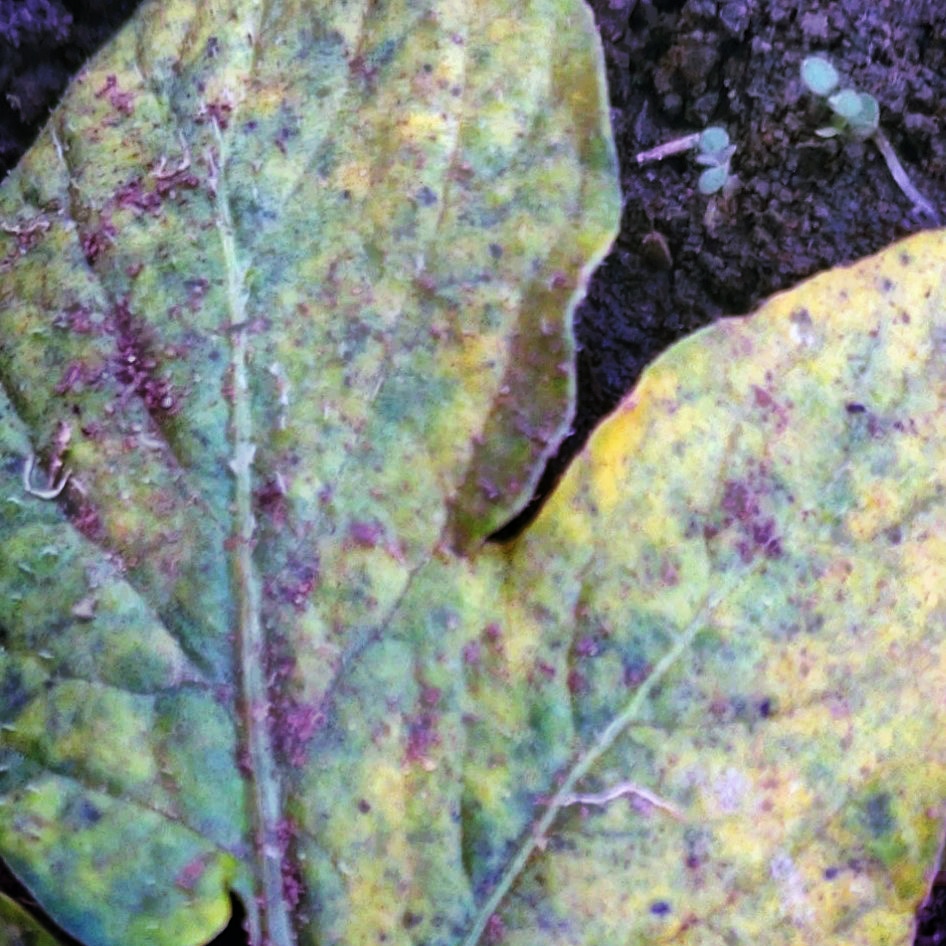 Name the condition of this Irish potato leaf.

late blight
